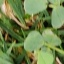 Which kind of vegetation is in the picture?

unstructured weed
